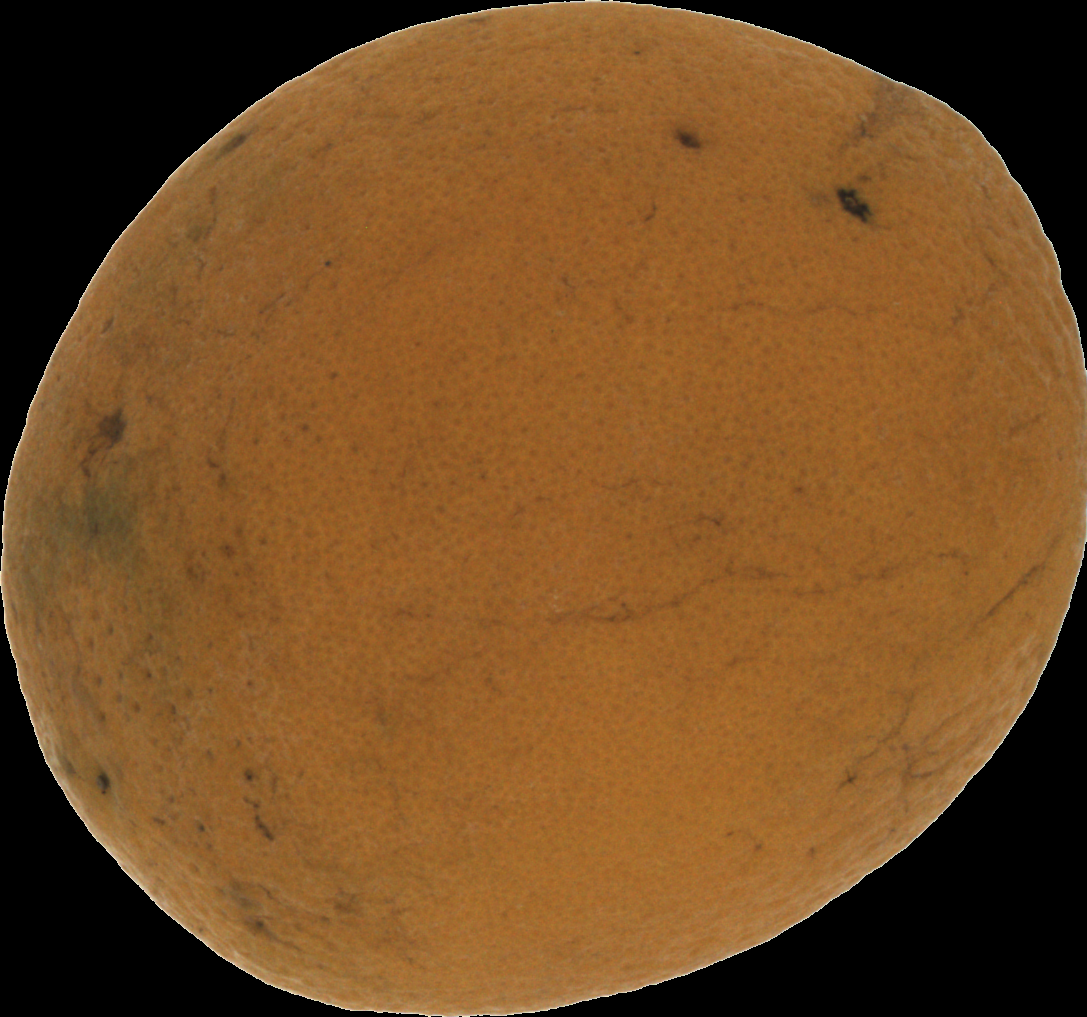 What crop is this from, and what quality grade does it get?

orange, bad
